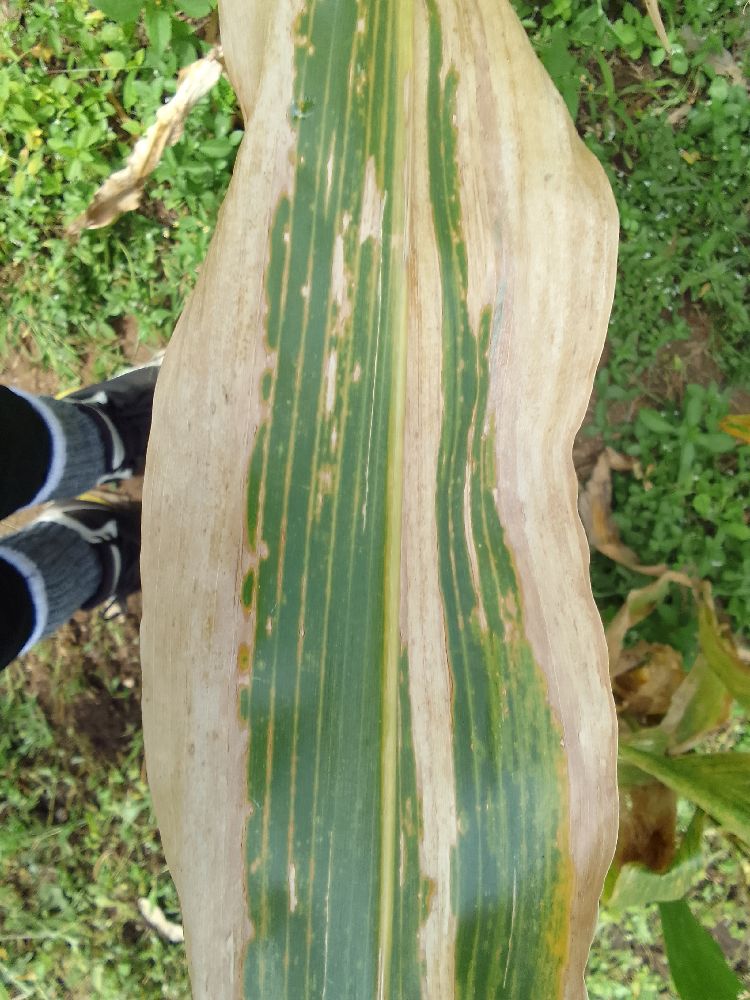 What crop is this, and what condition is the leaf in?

maize, maize lethal necrosis
